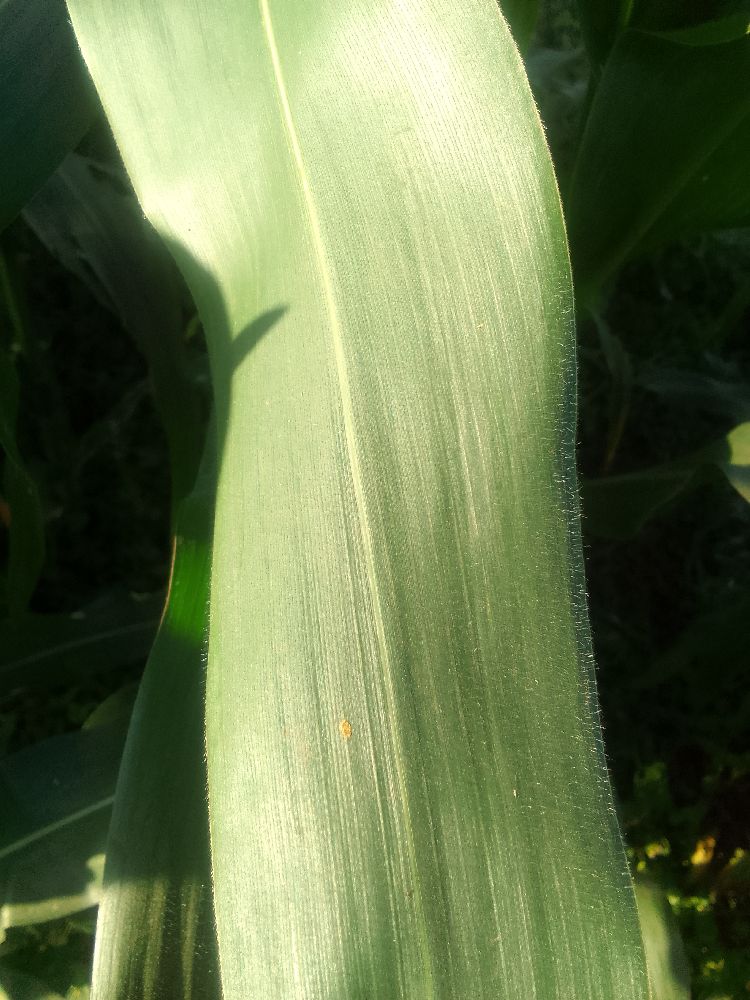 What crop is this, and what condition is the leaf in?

maize, healthy
